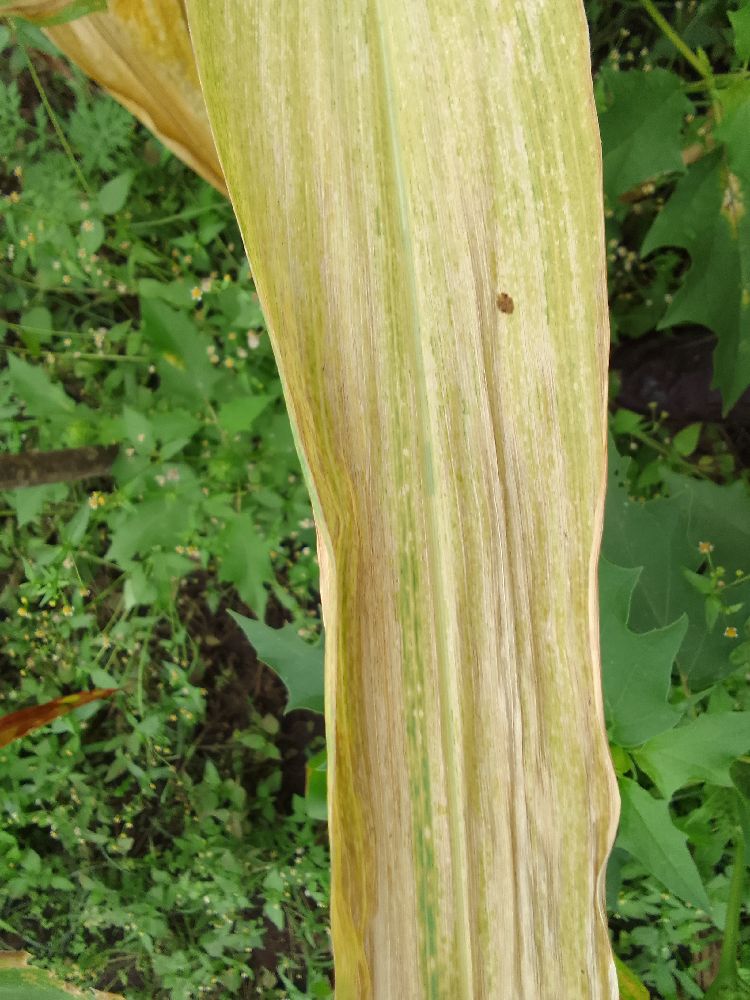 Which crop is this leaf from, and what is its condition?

maize, maize lethal necrosis
